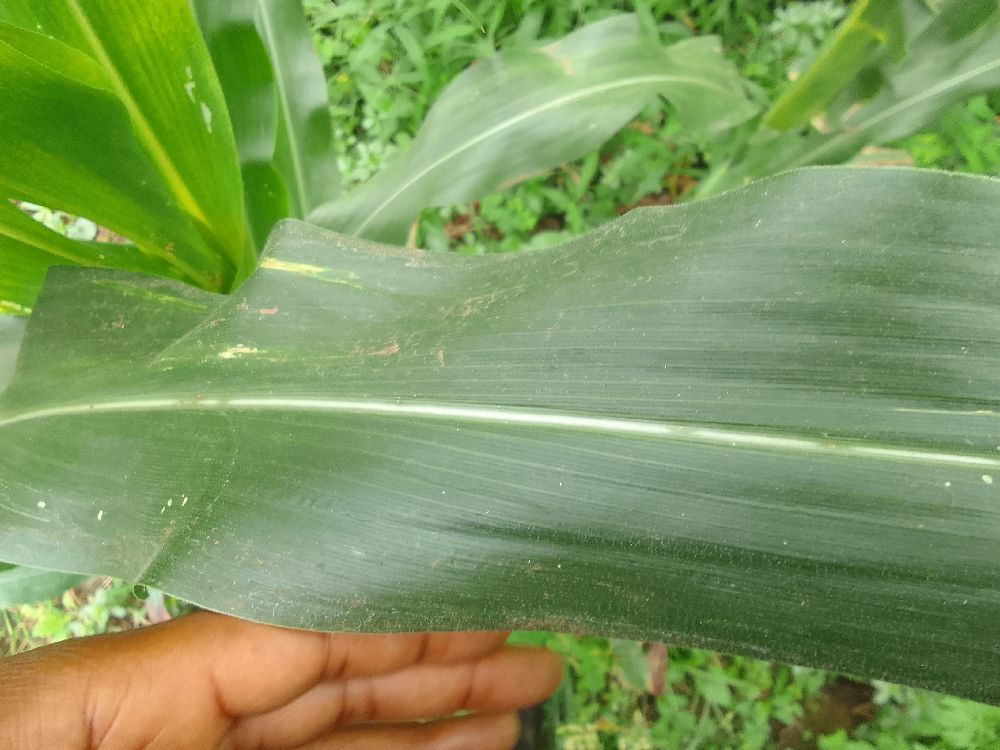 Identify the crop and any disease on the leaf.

maize, healthy
